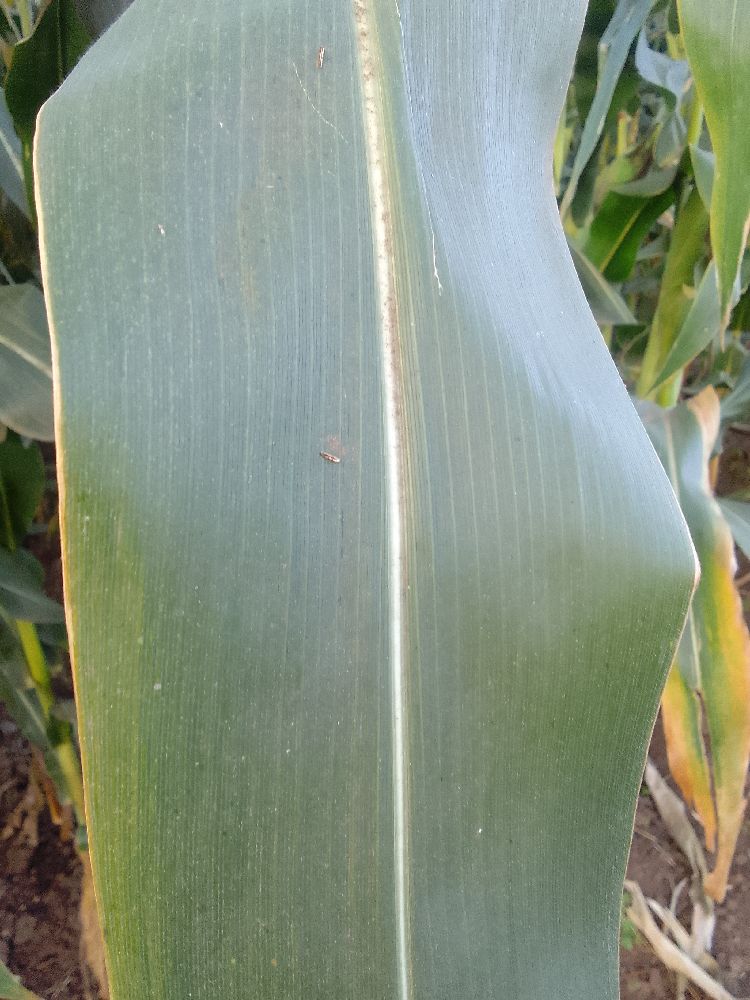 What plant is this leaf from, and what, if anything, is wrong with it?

maize, healthy
